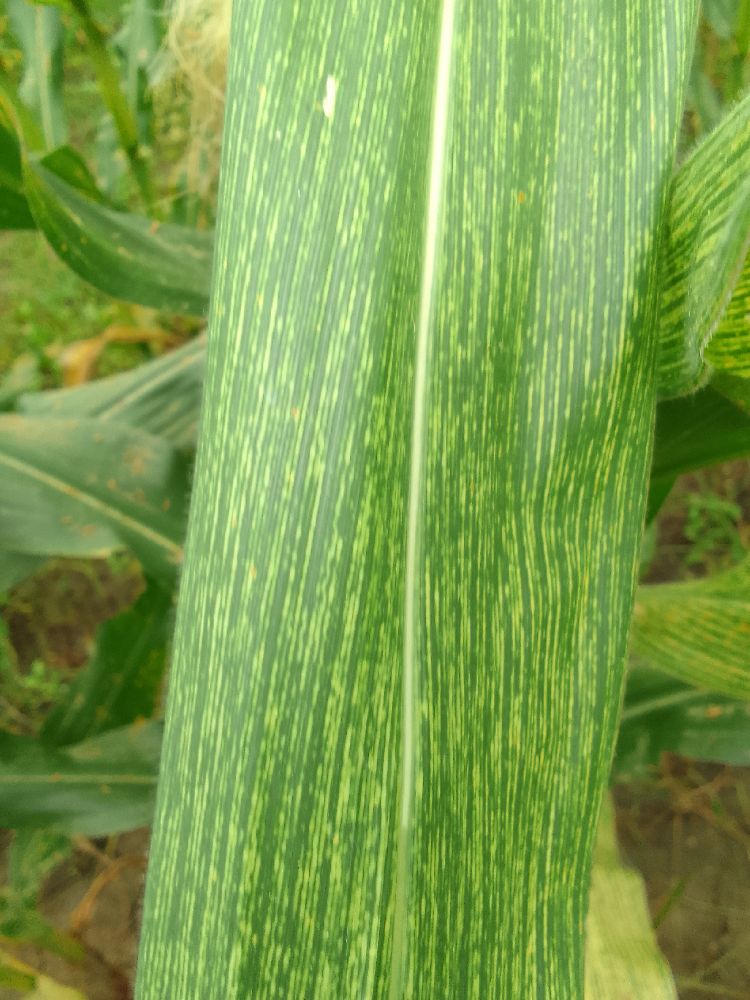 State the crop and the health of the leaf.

maize, maize streak virus
